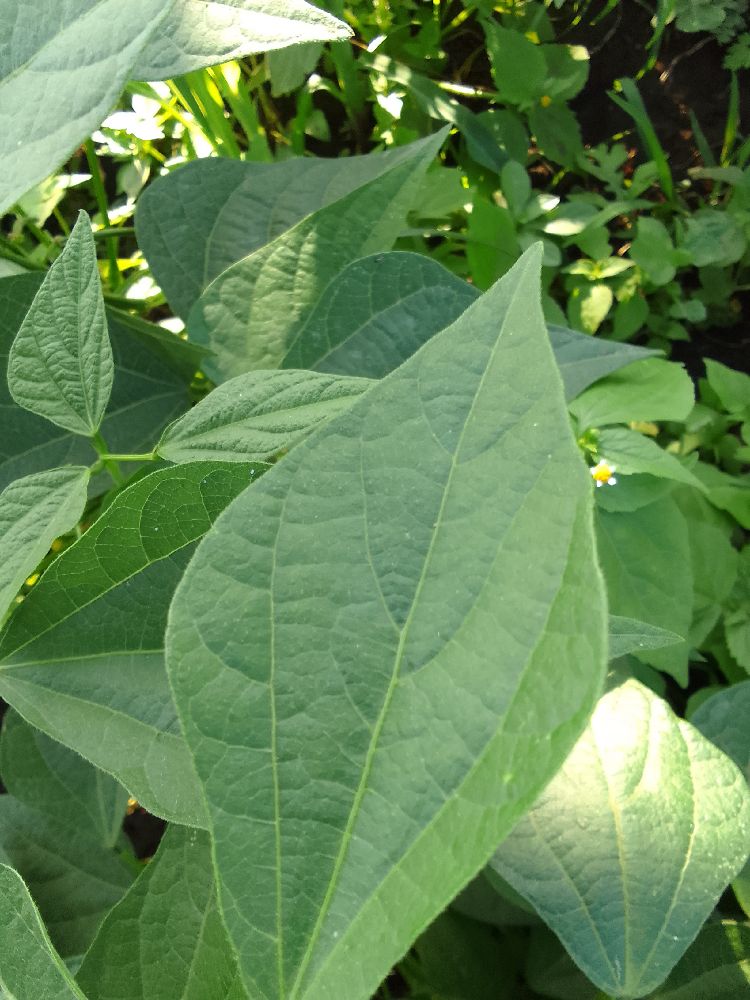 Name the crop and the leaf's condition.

common bean, healthy
